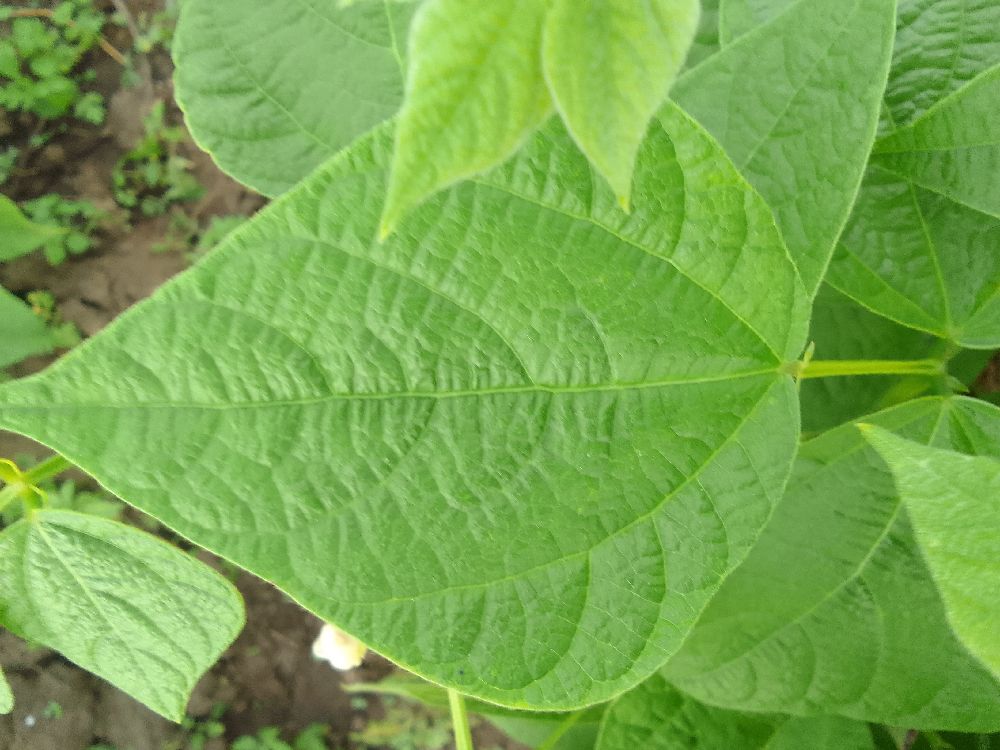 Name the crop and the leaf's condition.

common bean, healthy
